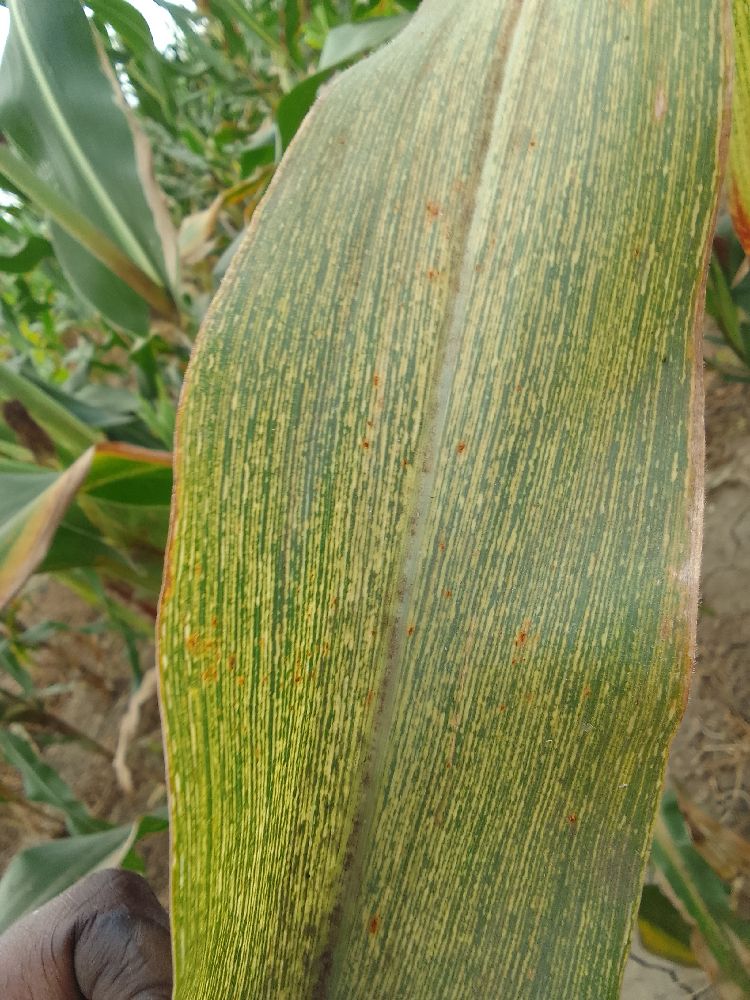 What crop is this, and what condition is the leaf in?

maize, maize streak virus
